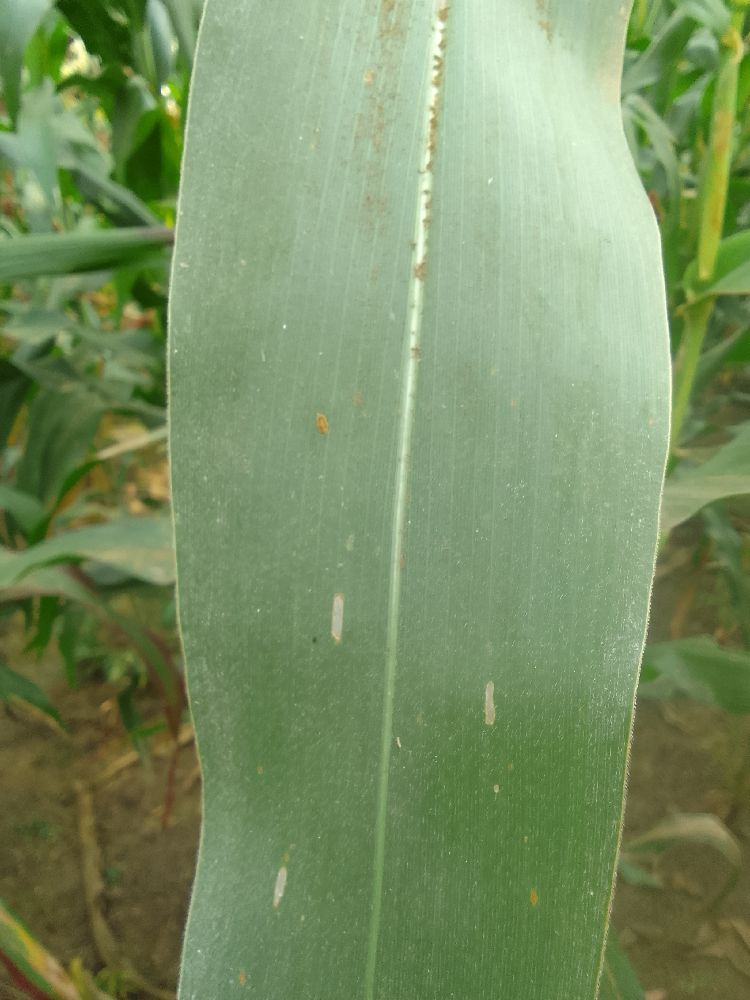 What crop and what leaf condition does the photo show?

maize, healthy
